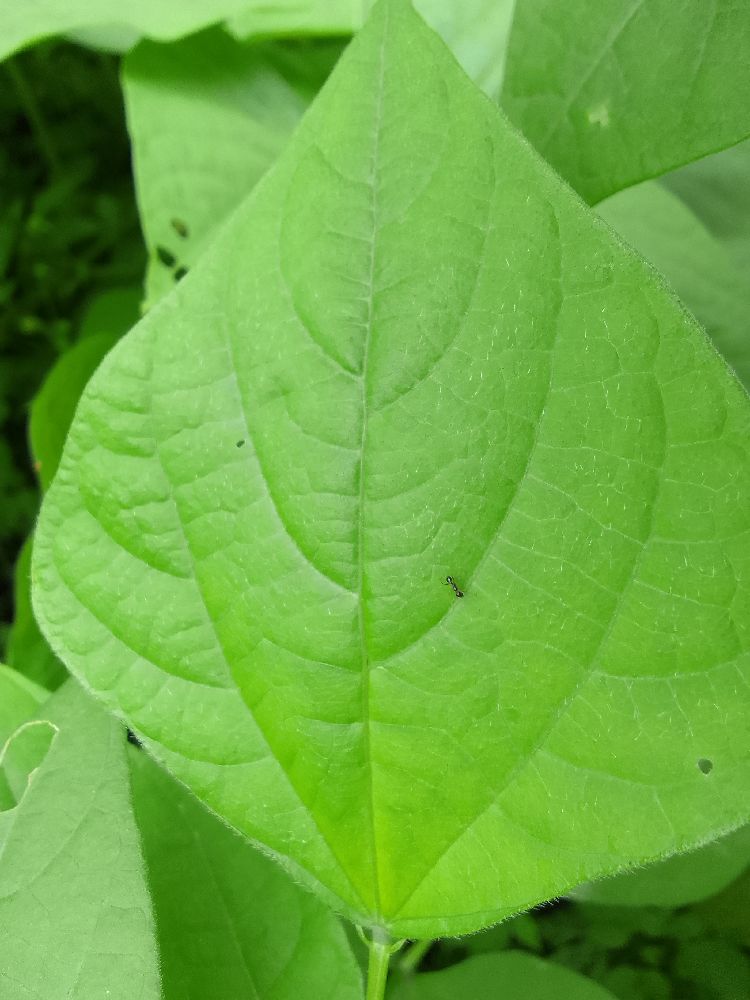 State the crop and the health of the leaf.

common bean, healthy
